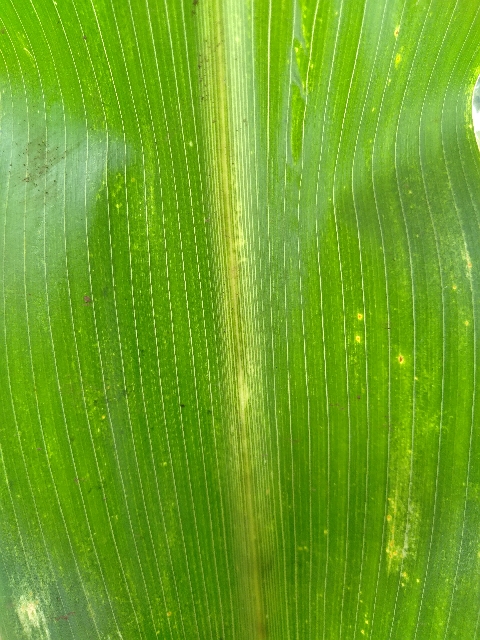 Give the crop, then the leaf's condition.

maize, maize lethal necrosis
